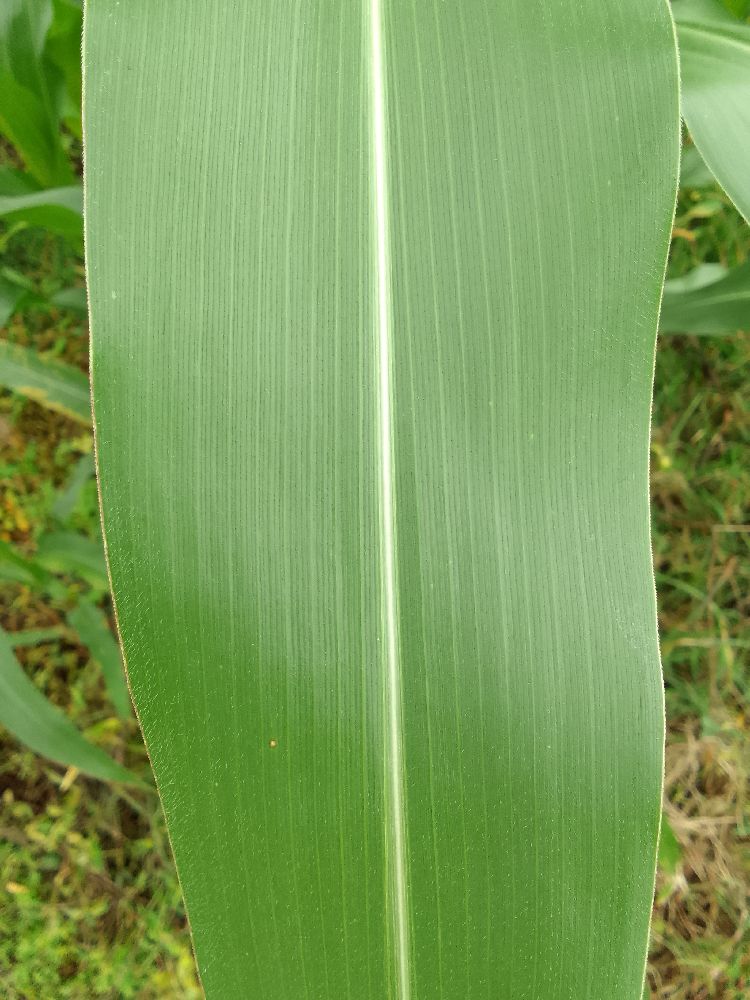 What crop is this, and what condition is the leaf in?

maize, healthy
